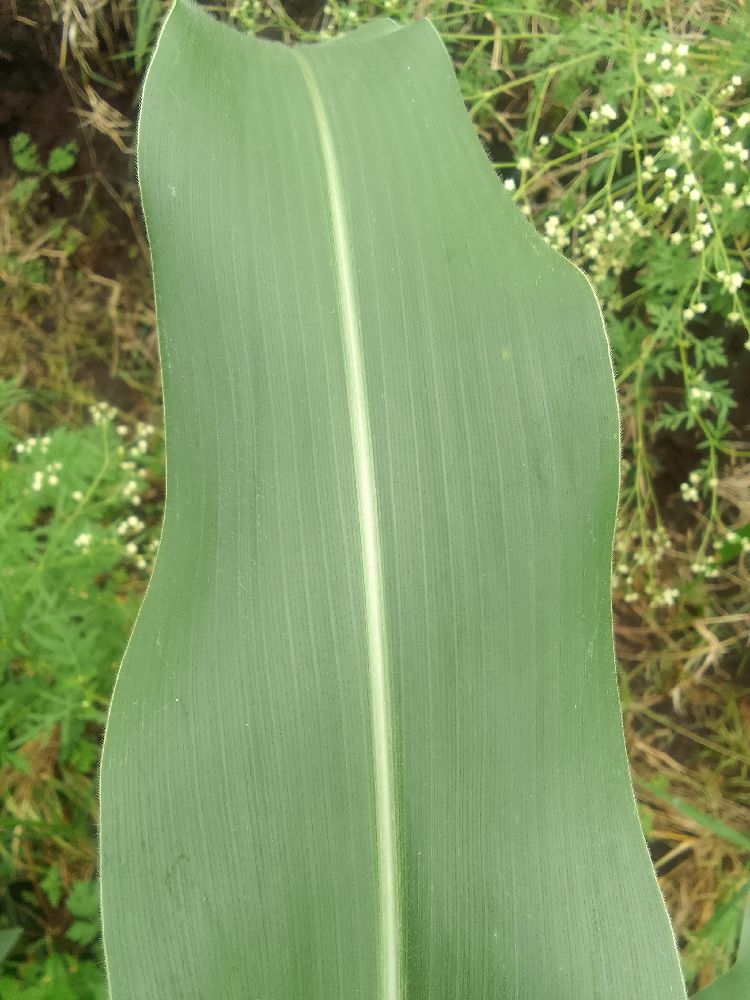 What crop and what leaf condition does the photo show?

maize, healthy
